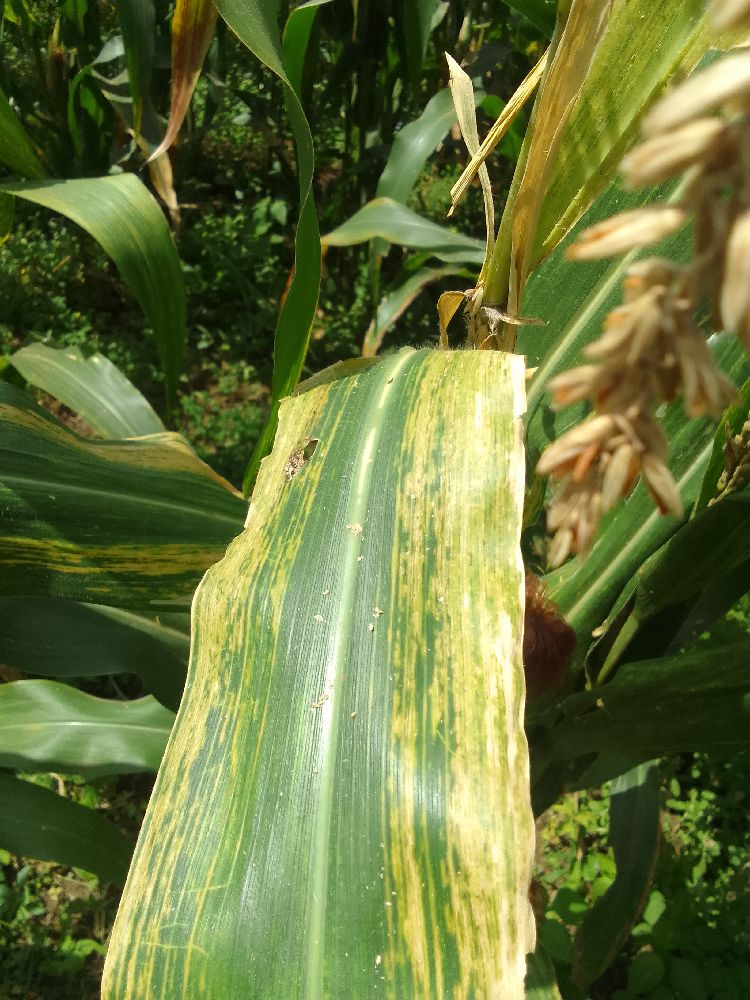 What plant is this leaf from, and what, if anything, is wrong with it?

maize, maize lethal necrosis
